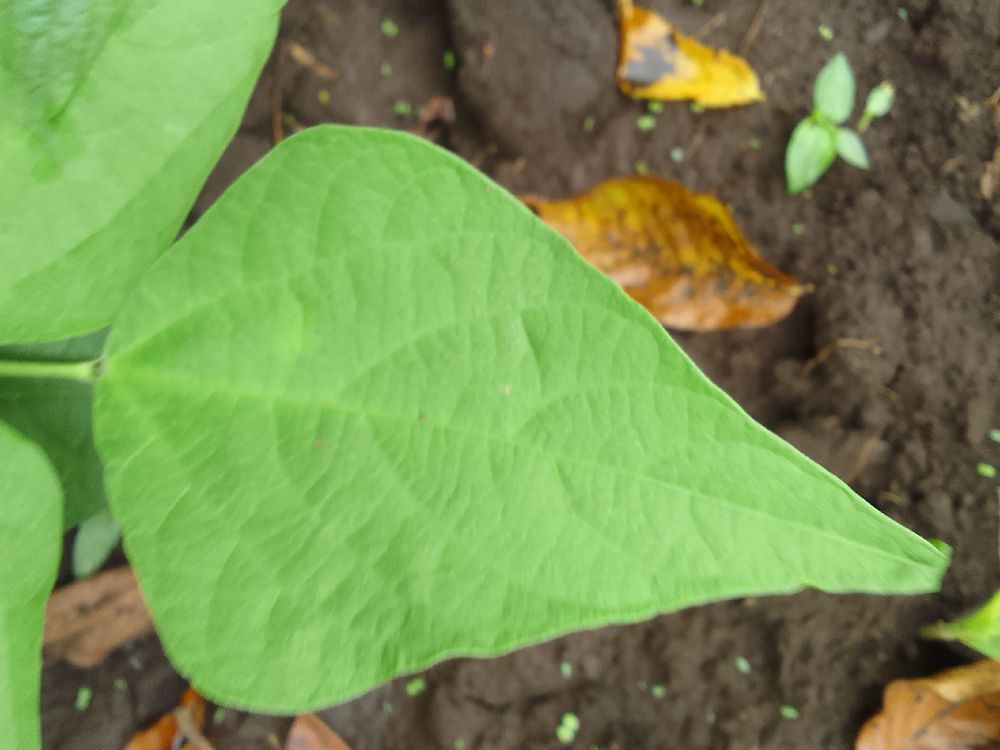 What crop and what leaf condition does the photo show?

common bean, healthy
